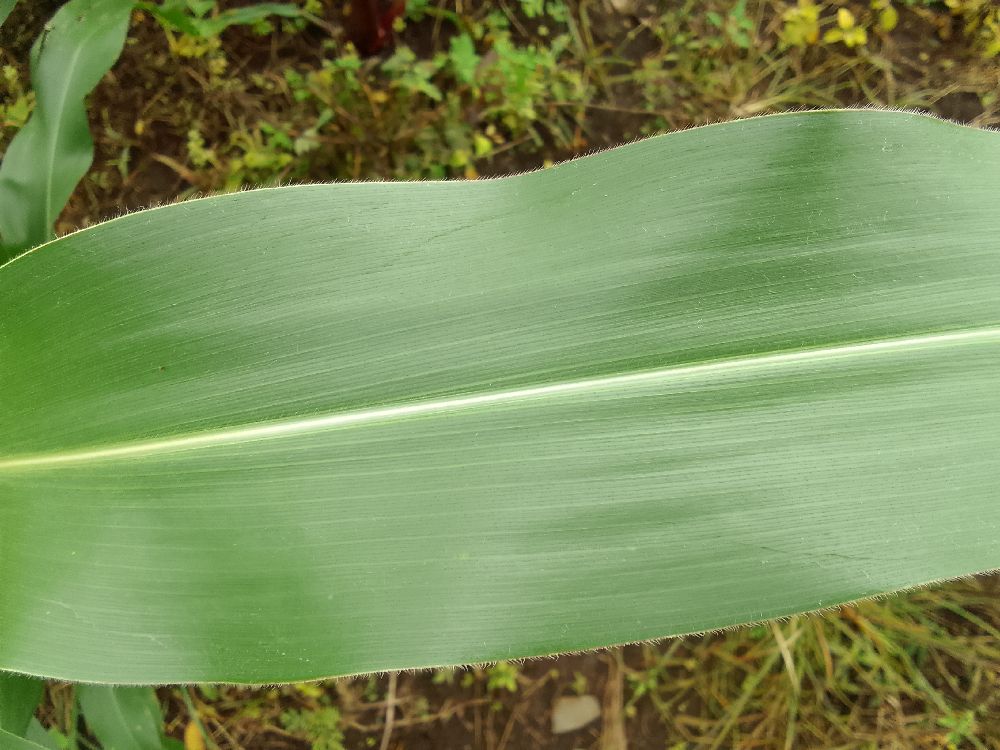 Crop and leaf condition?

maize, healthy
